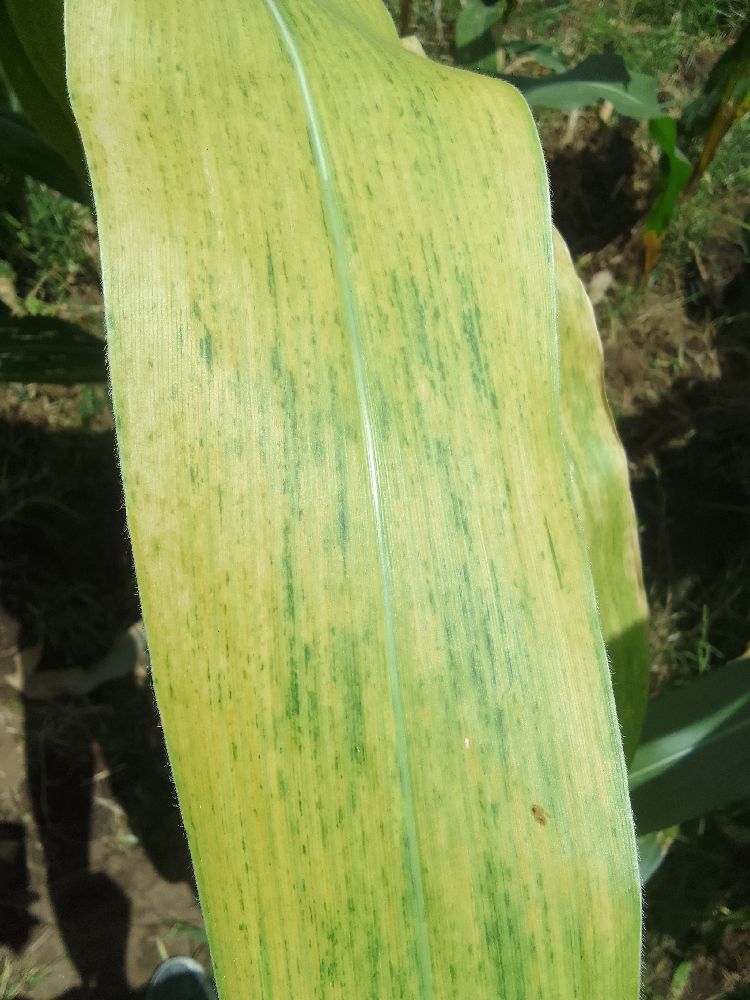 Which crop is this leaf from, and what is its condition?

maize, maize lethal necrosis
